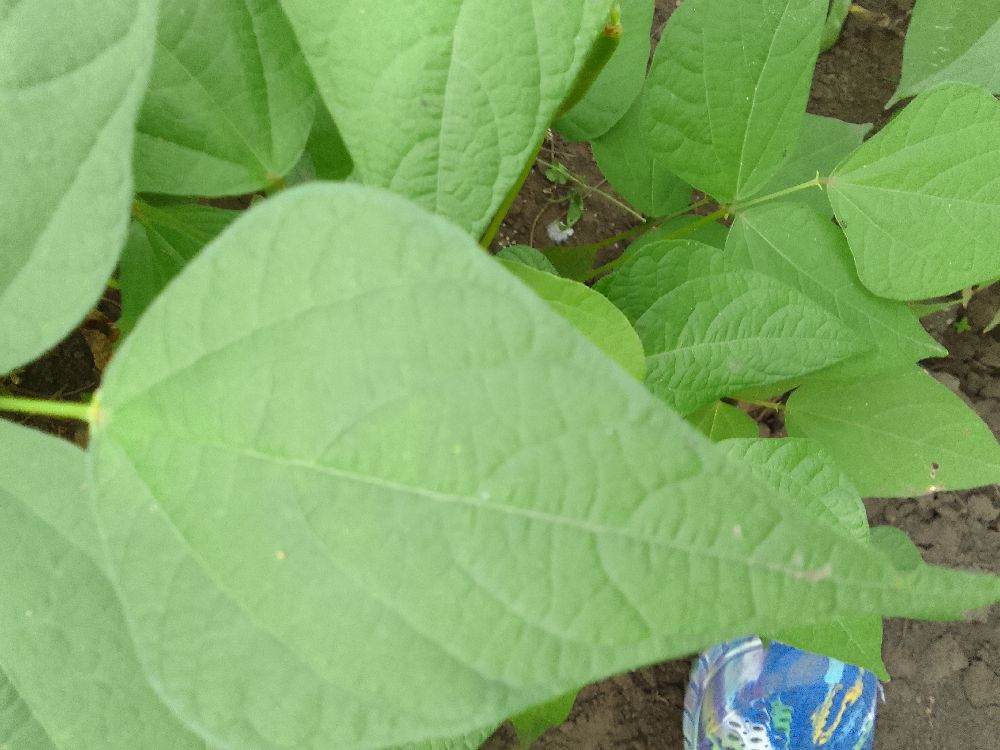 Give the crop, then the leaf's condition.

common bean, healthy
